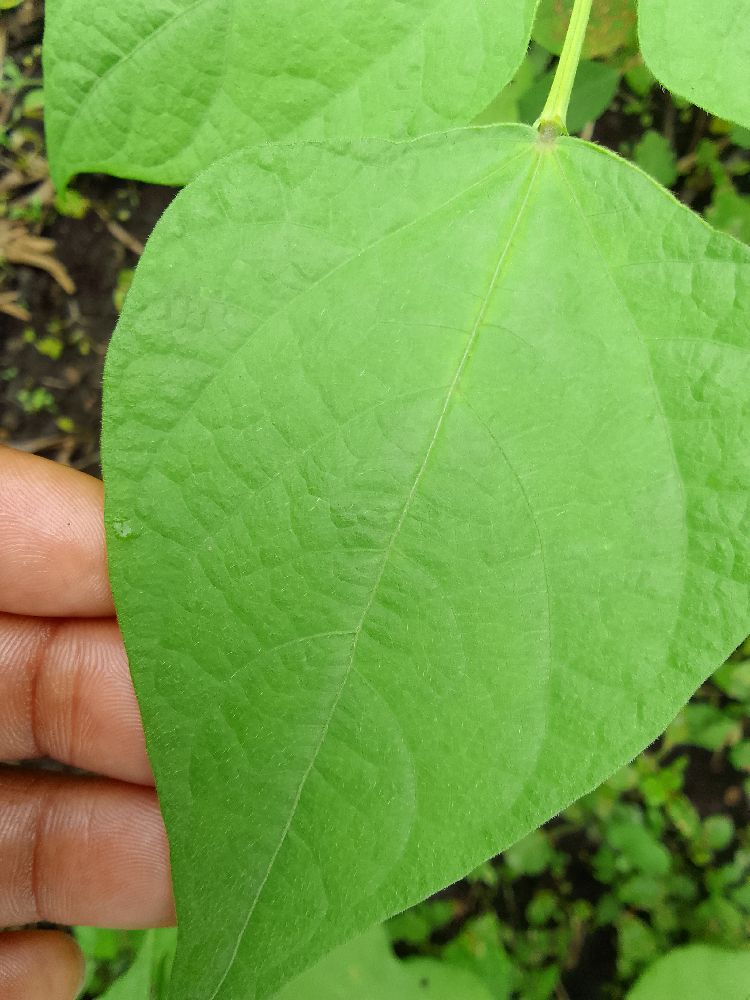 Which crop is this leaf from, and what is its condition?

common bean, healthy
